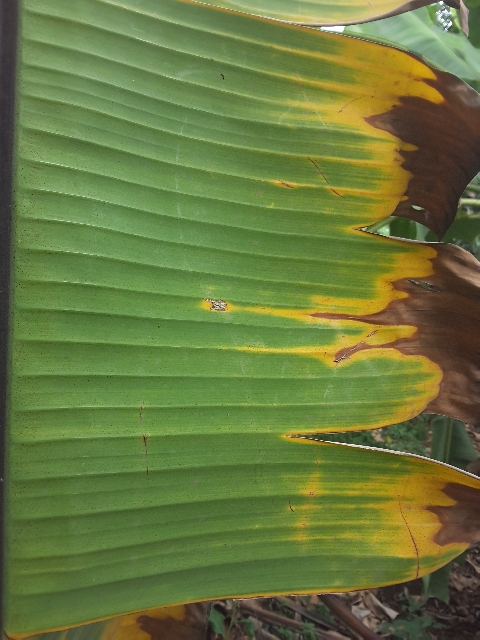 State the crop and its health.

banana, fusarium wilt race 1
